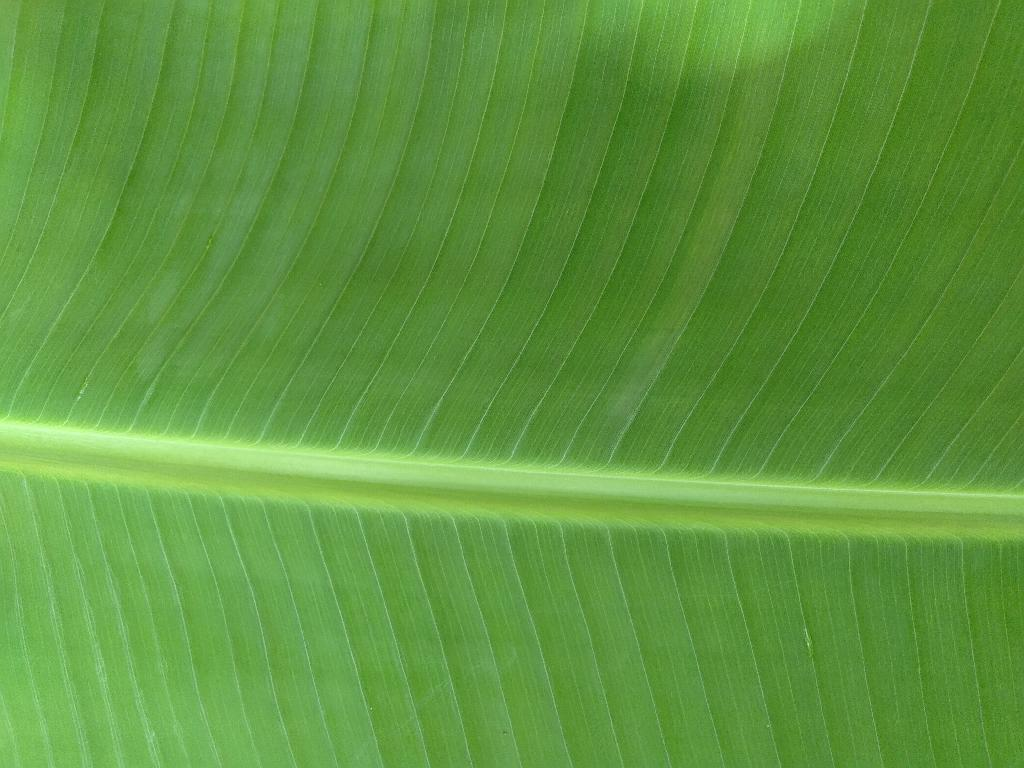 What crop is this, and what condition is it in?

banana, healthy
